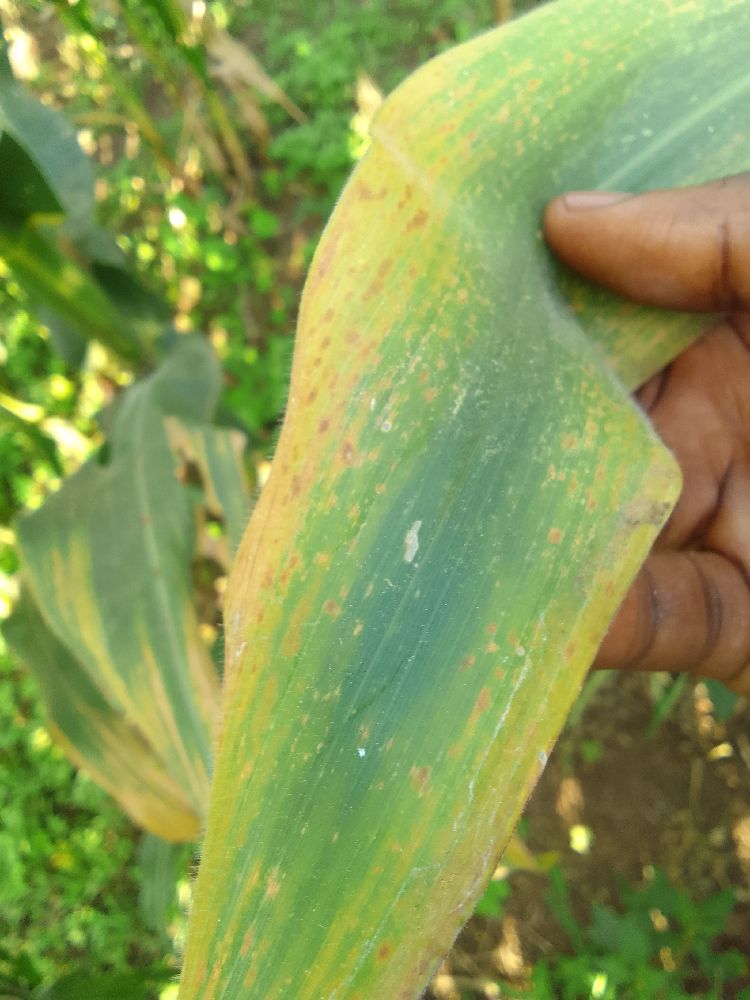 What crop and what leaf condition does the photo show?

maize, maize lethal necrosis
